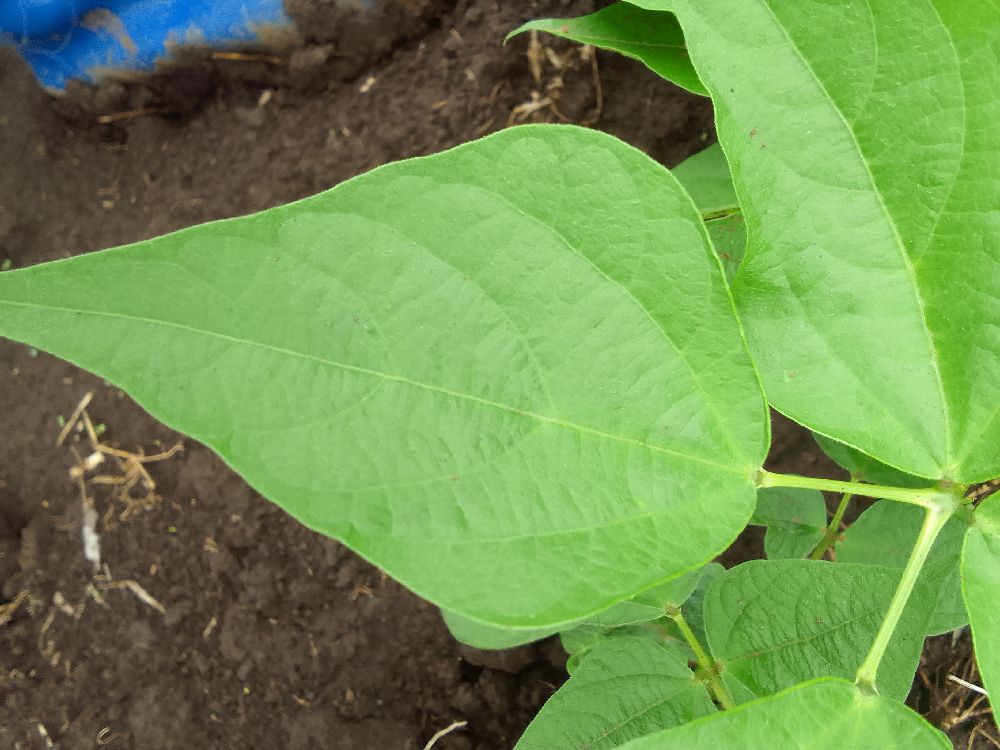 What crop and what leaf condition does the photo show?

common bean, healthy
